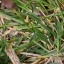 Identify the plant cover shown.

grass
